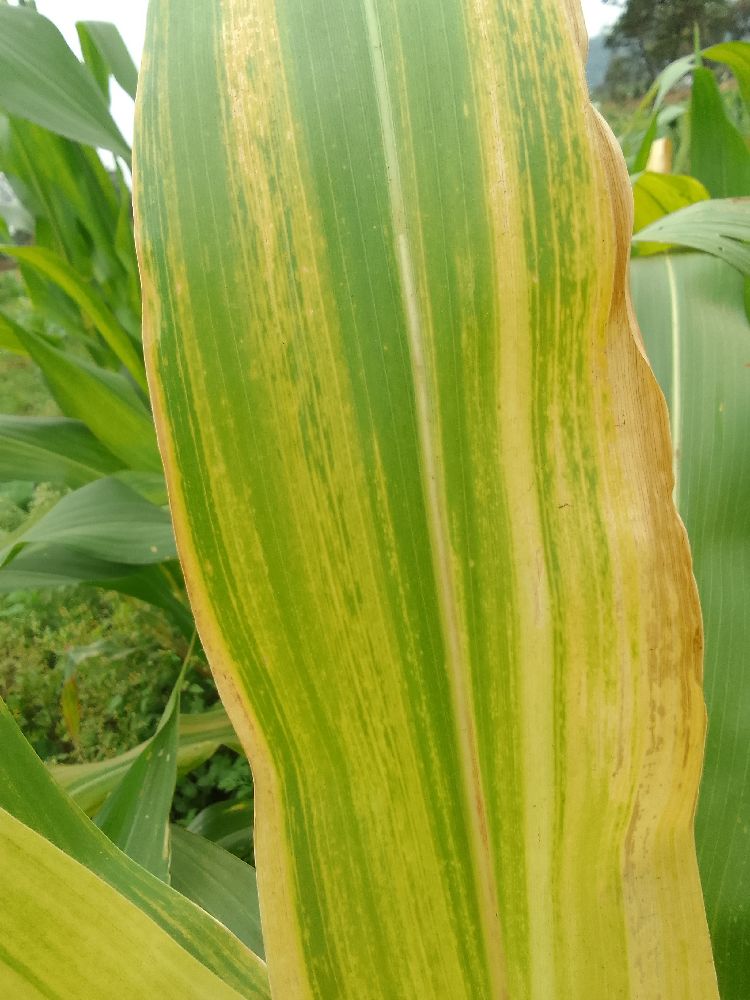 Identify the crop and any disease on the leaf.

maize, maize lethal necrosis
